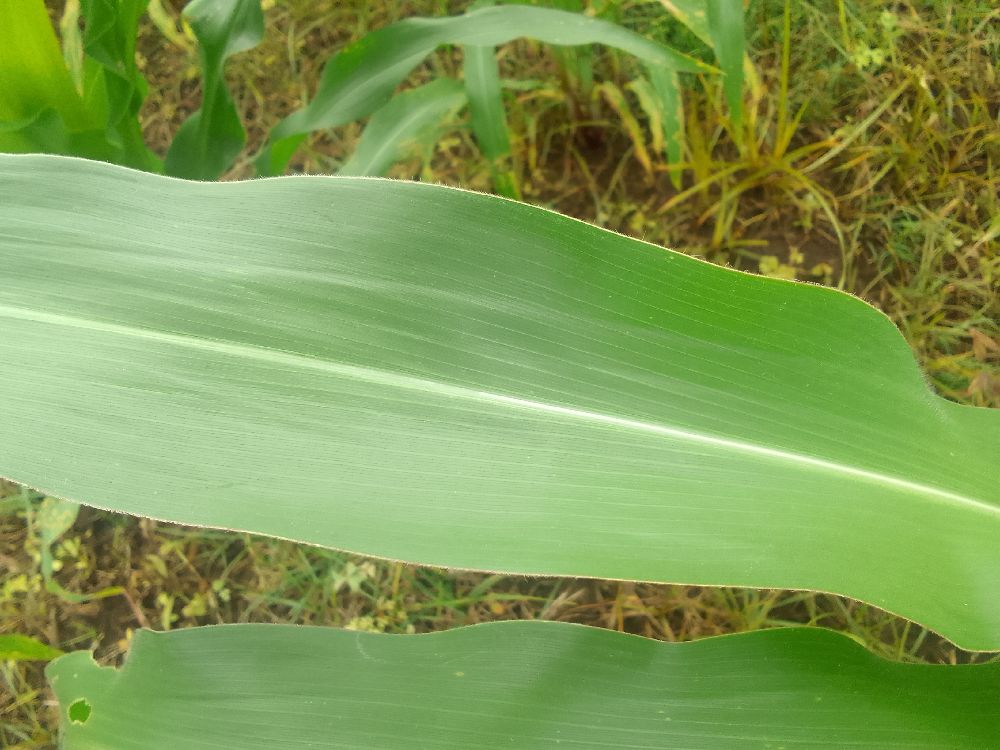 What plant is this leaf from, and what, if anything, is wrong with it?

maize, healthy
